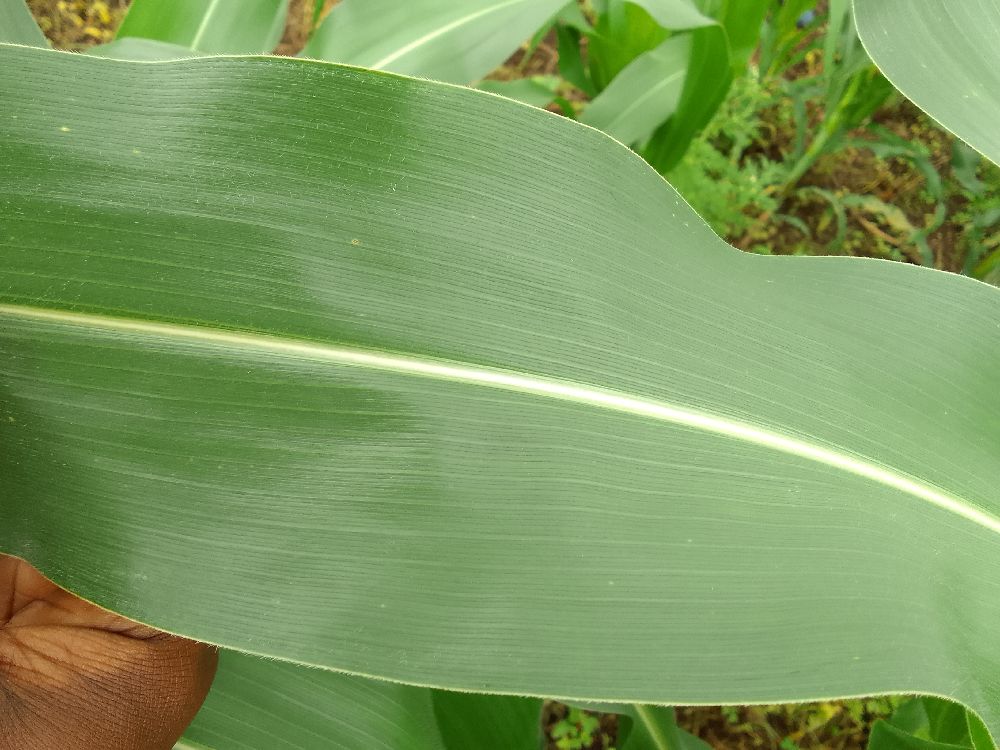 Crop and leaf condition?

maize, healthy
